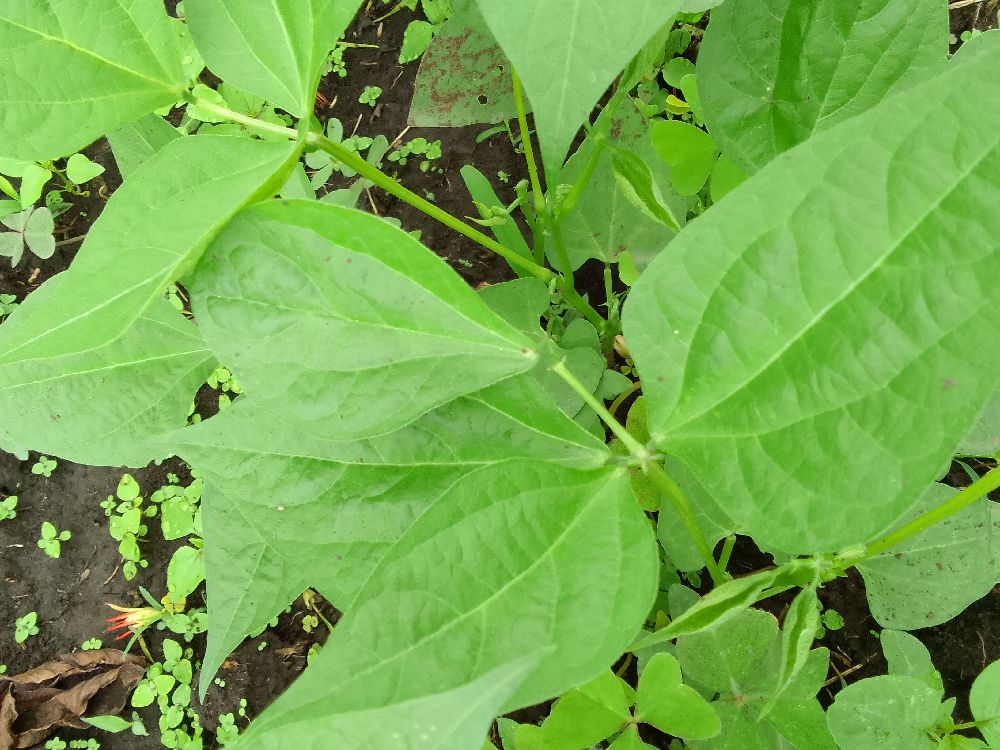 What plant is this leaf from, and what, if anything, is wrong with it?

common bean, healthy
